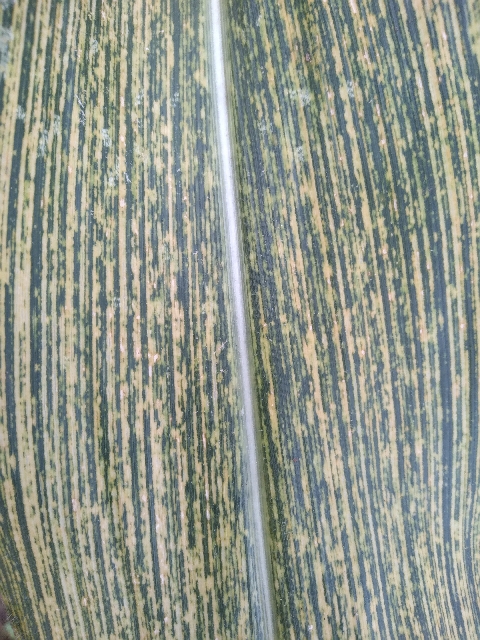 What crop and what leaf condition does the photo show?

maize, maize streak virus
